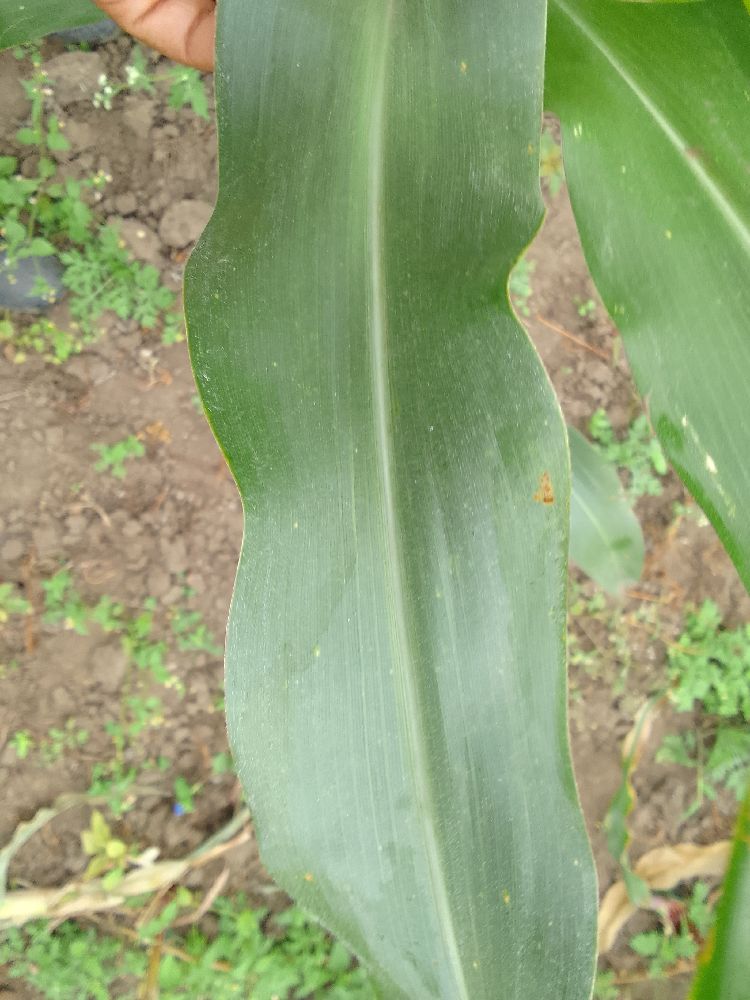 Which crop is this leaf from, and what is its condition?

maize, healthy
